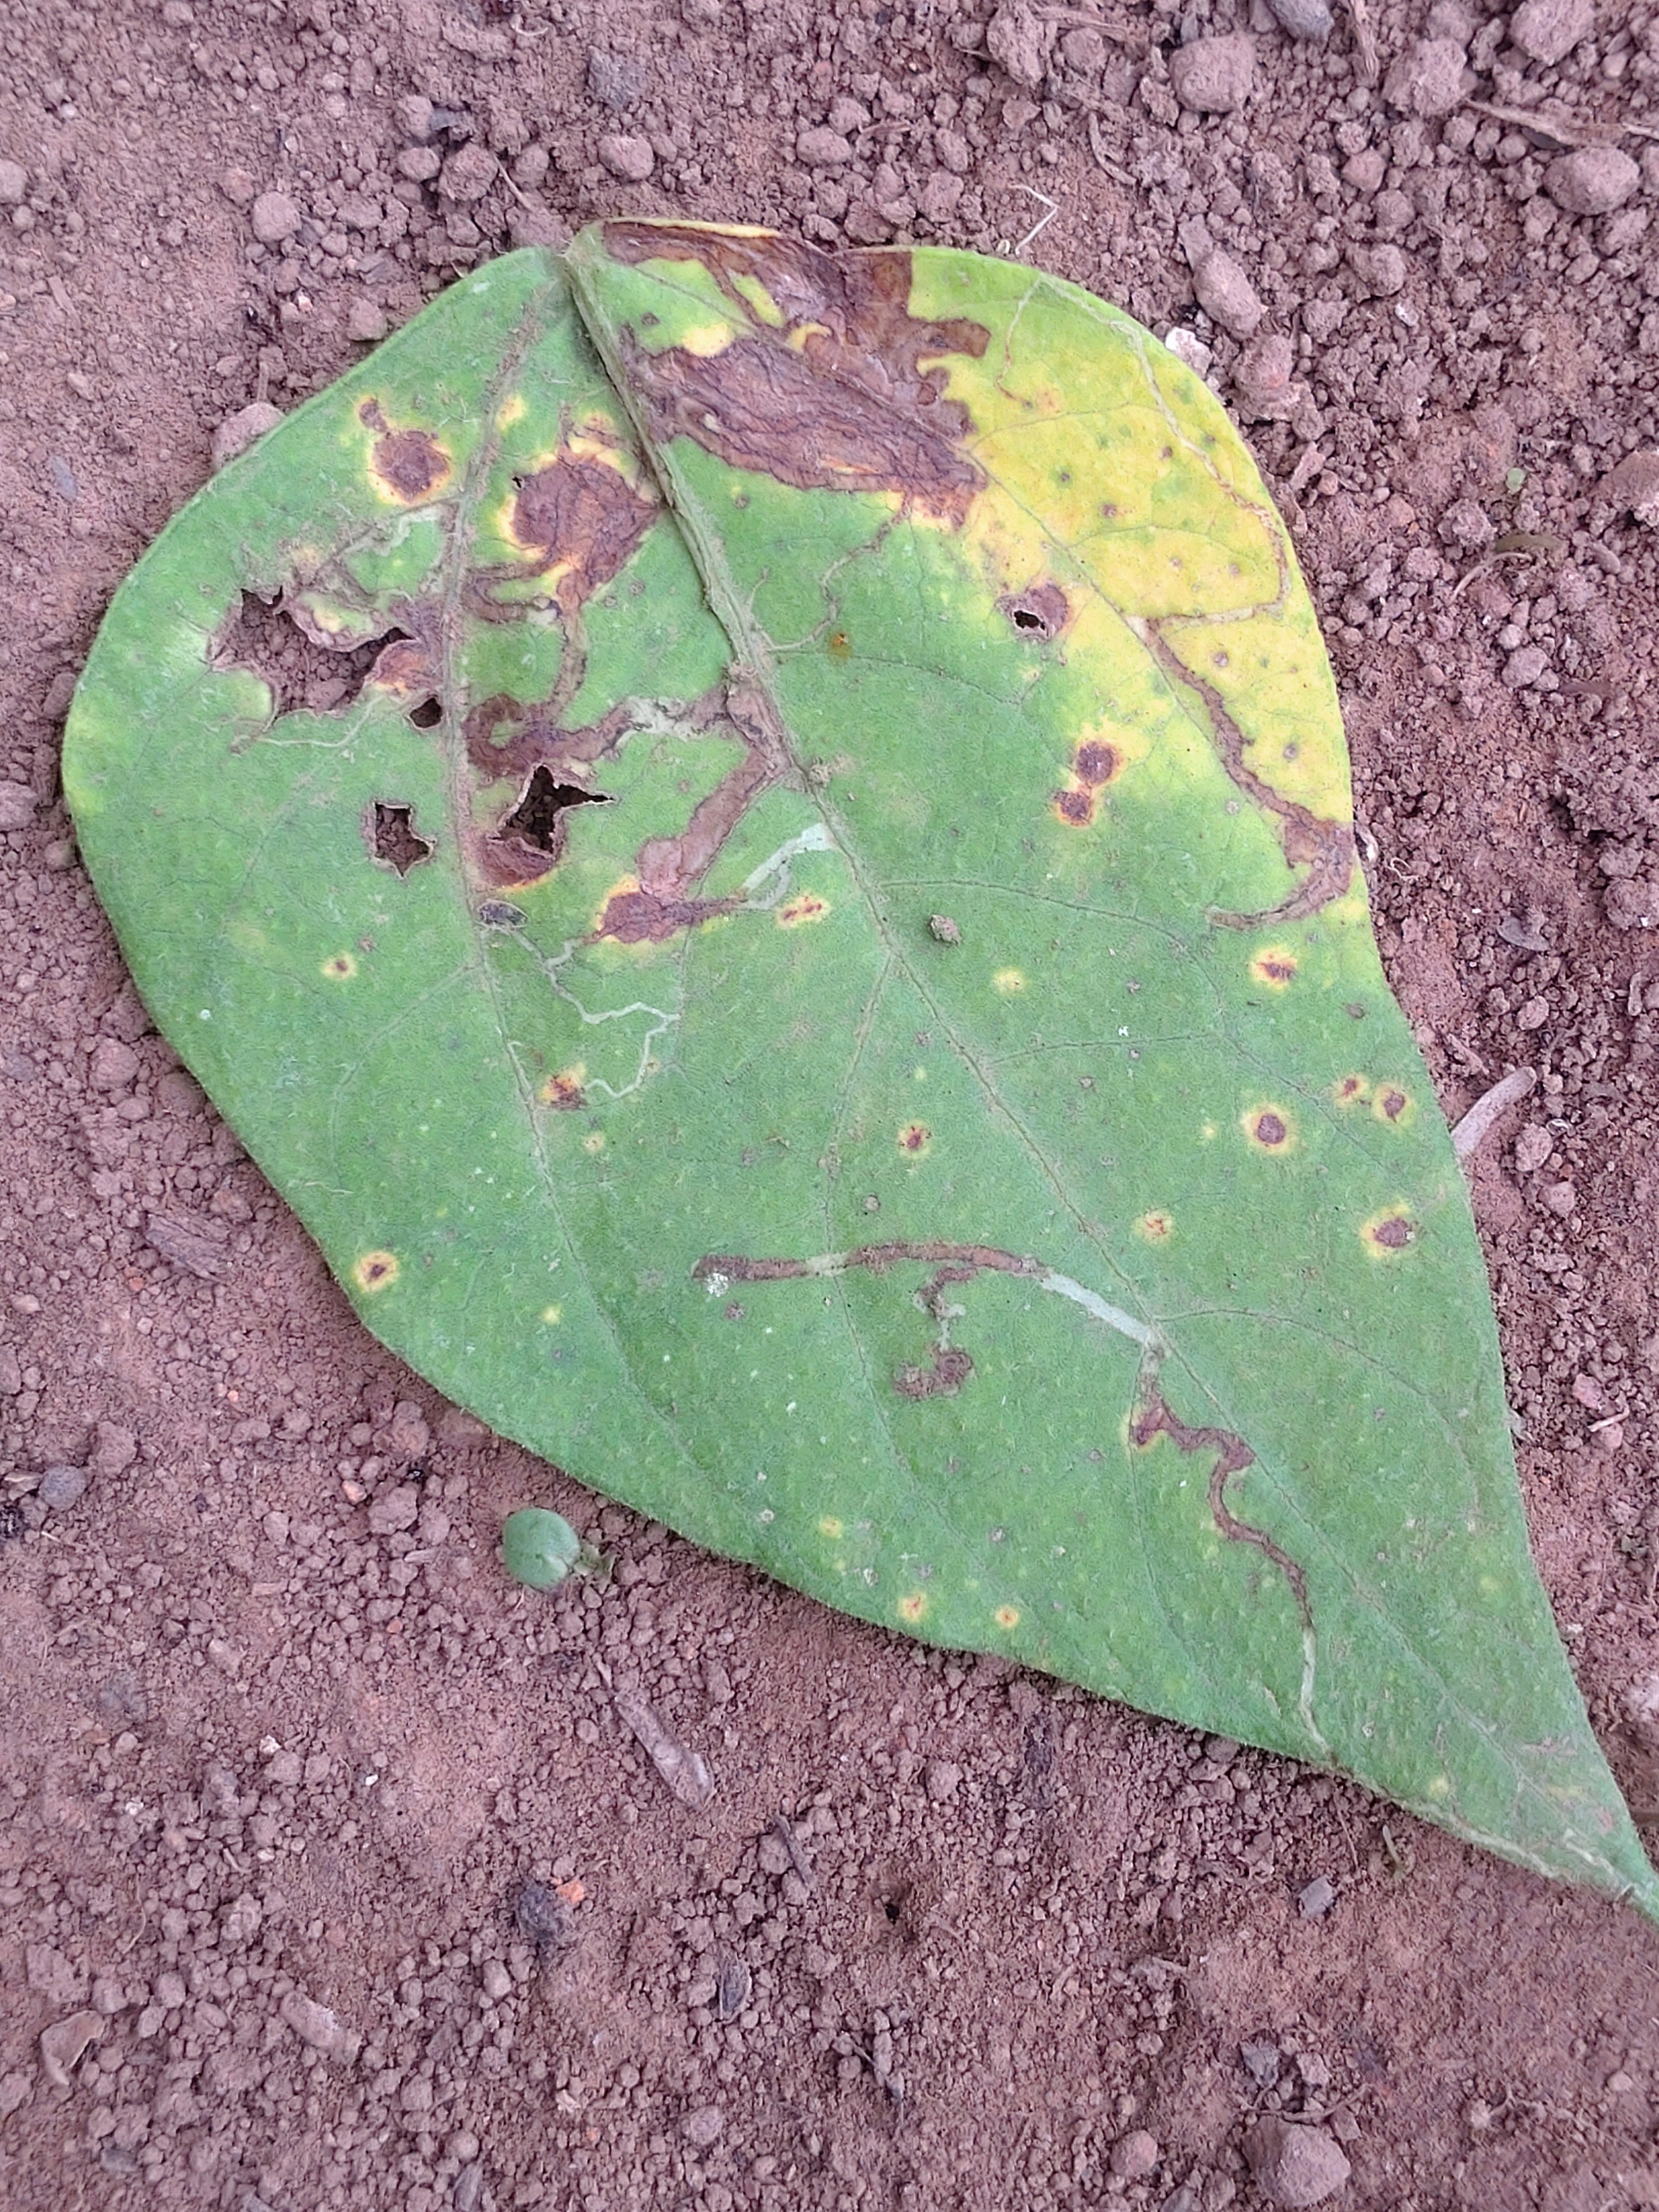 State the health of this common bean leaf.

rust
